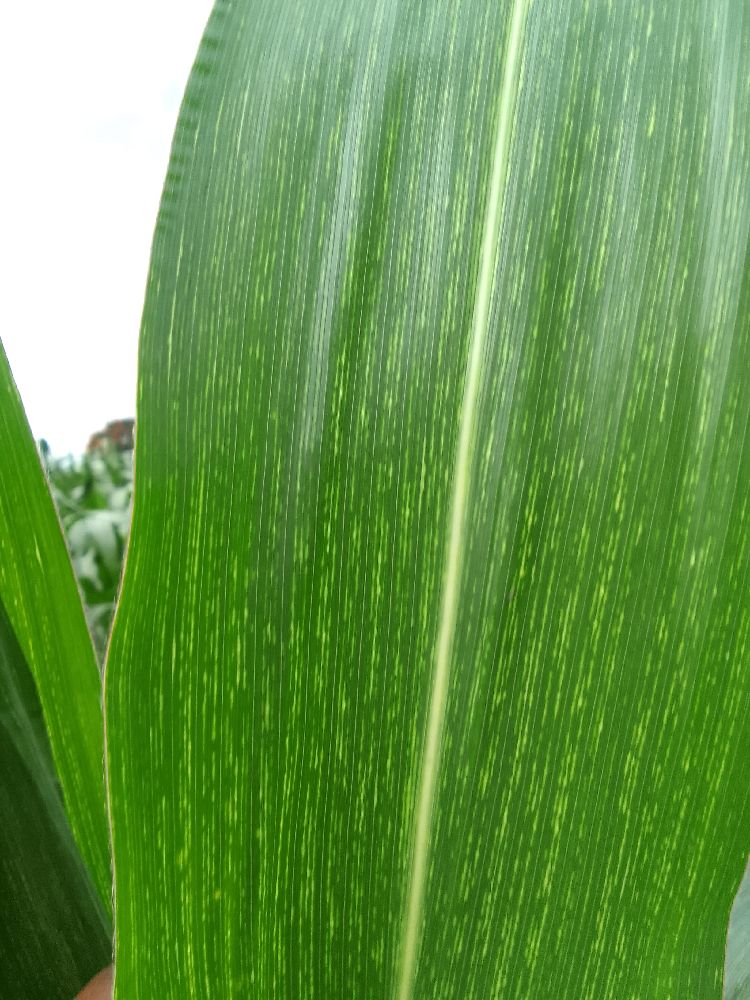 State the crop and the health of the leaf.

maize, maize streak virus
